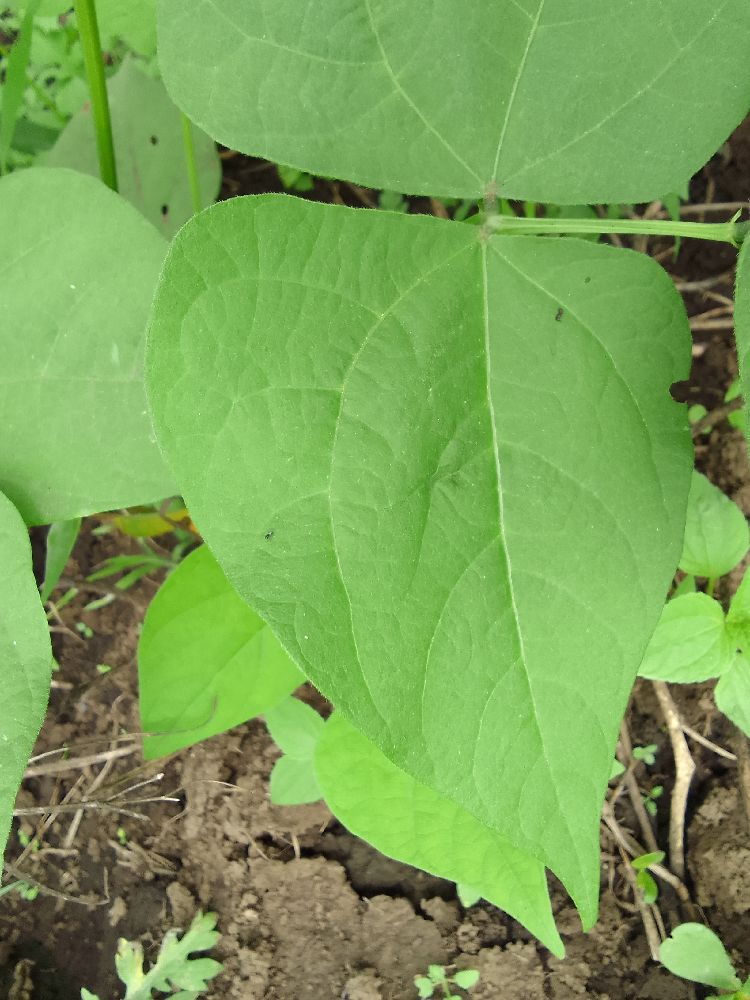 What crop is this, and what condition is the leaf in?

common bean, healthy
